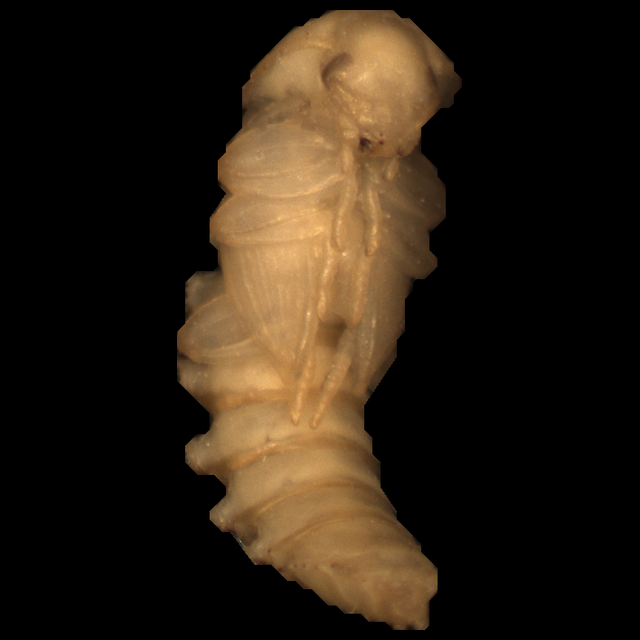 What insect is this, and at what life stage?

mealworm pupa
